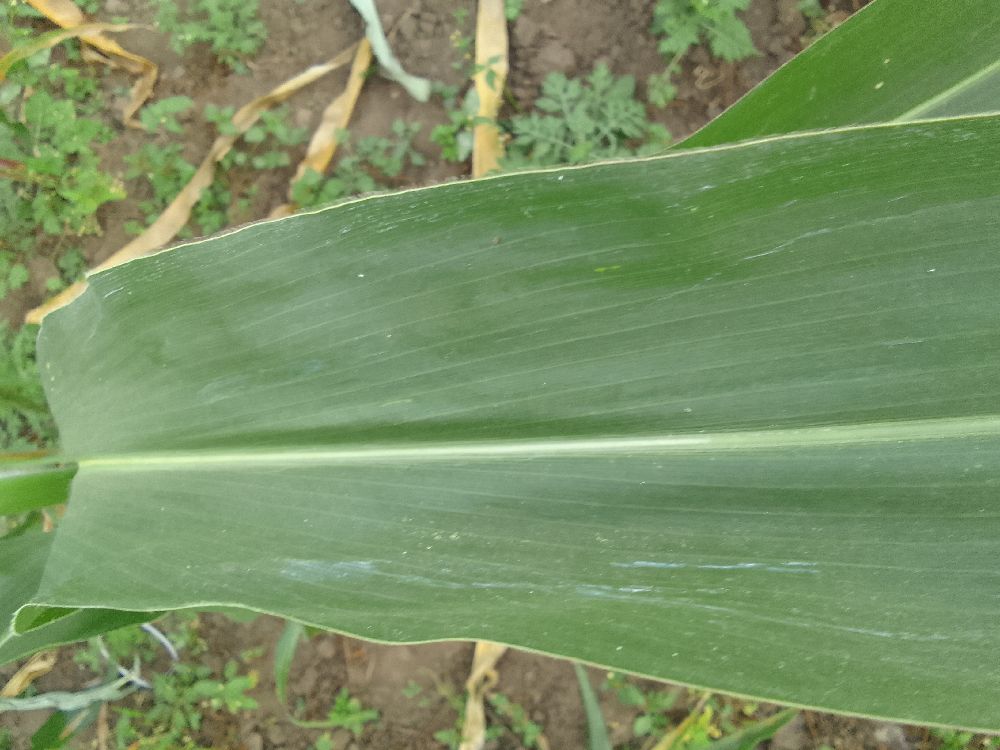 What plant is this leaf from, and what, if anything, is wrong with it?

maize, healthy
